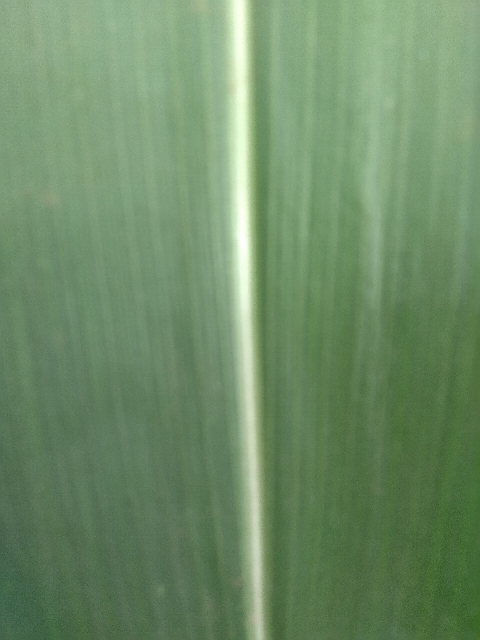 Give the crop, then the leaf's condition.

maize, healthy
